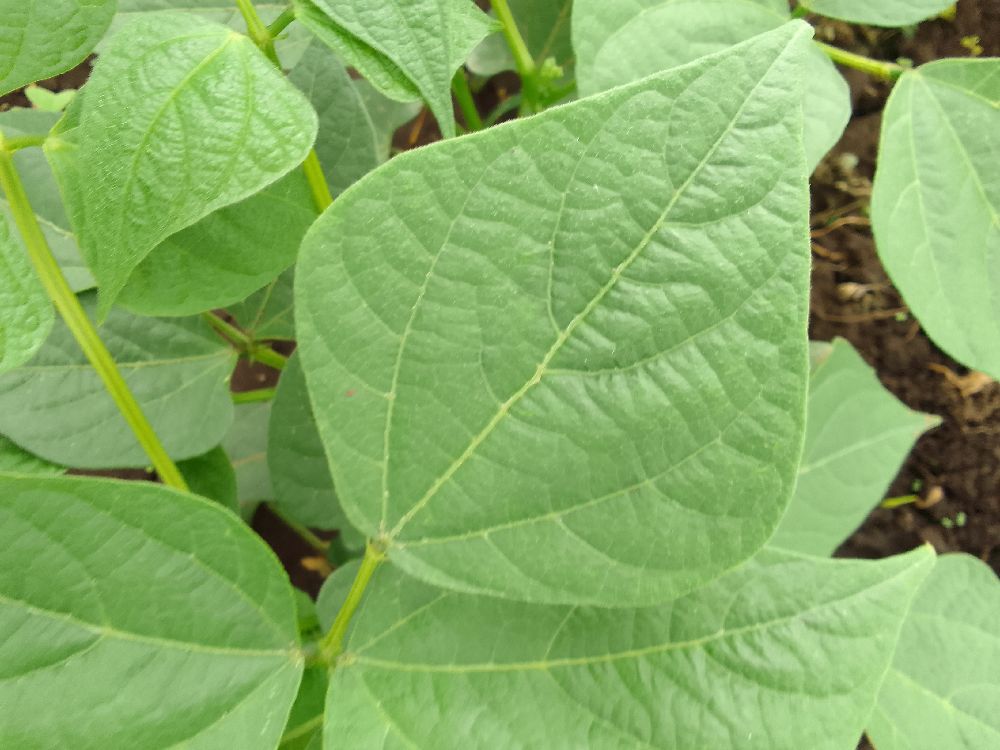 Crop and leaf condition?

common bean, healthy
